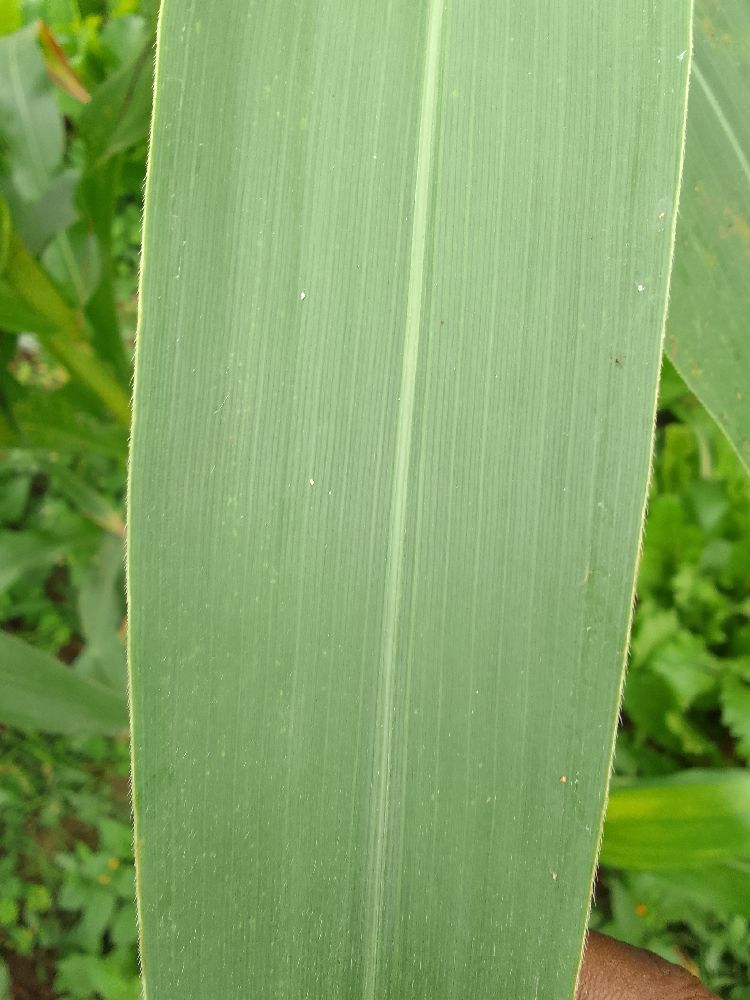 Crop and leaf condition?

maize, healthy
